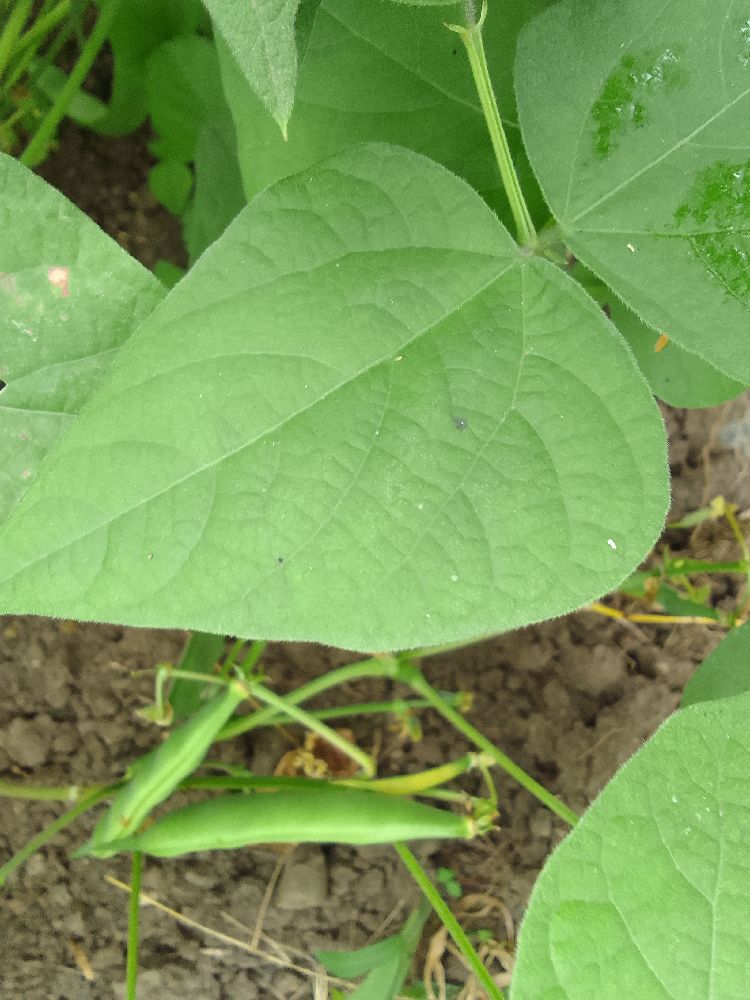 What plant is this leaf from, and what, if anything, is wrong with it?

common bean, healthy
